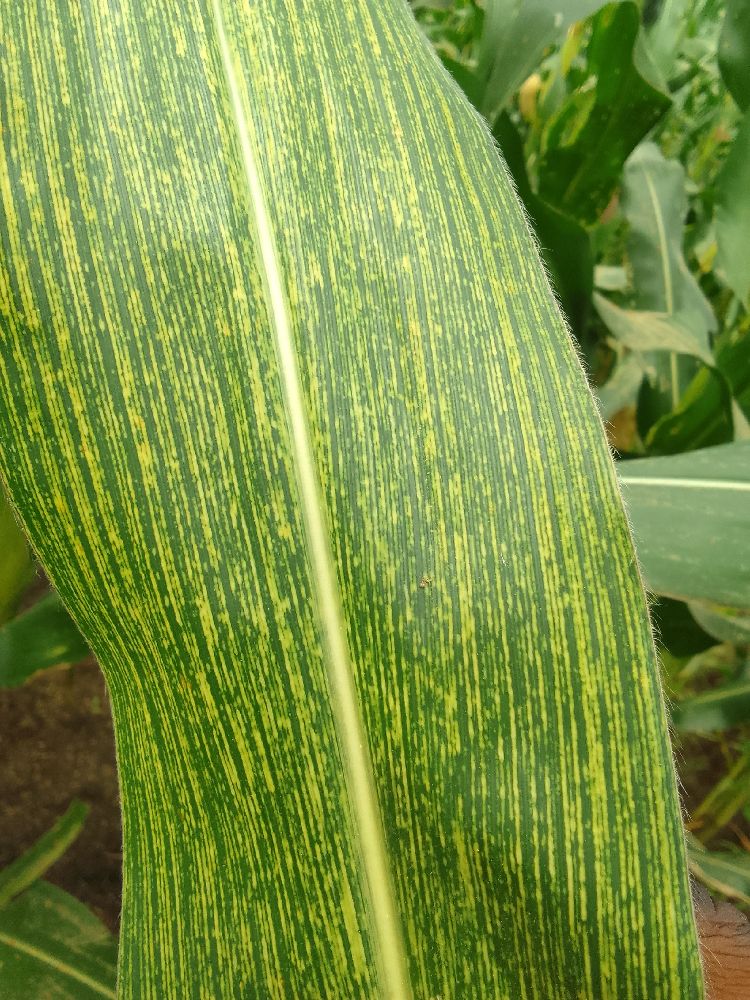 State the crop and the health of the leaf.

maize, maize streak virus
